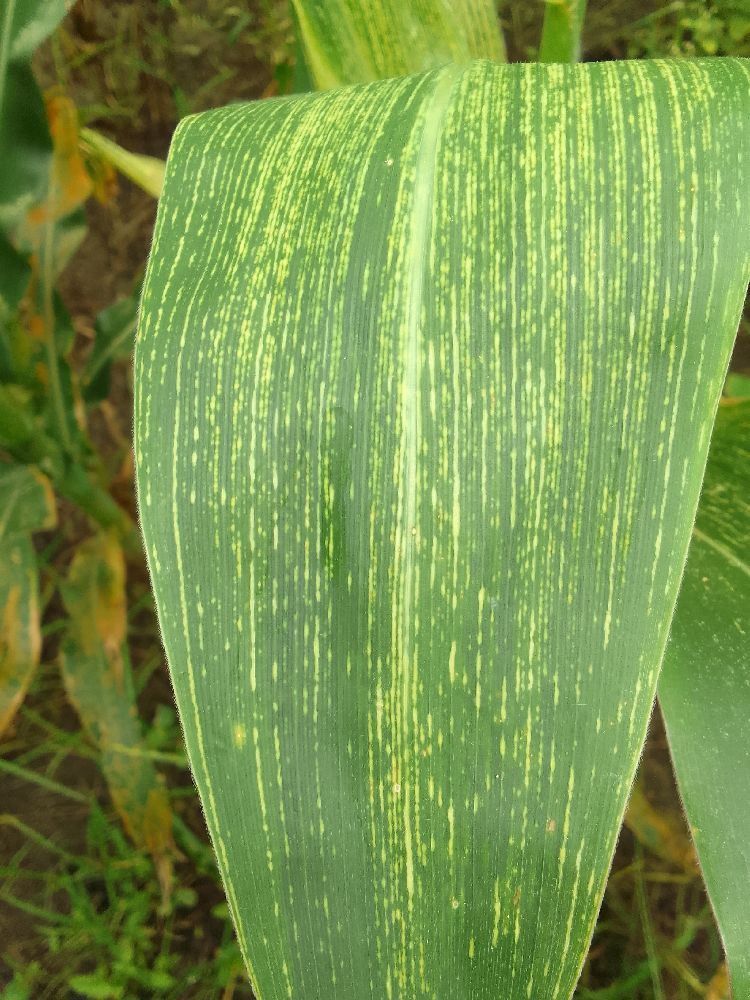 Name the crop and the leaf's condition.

maize, maize streak virus
